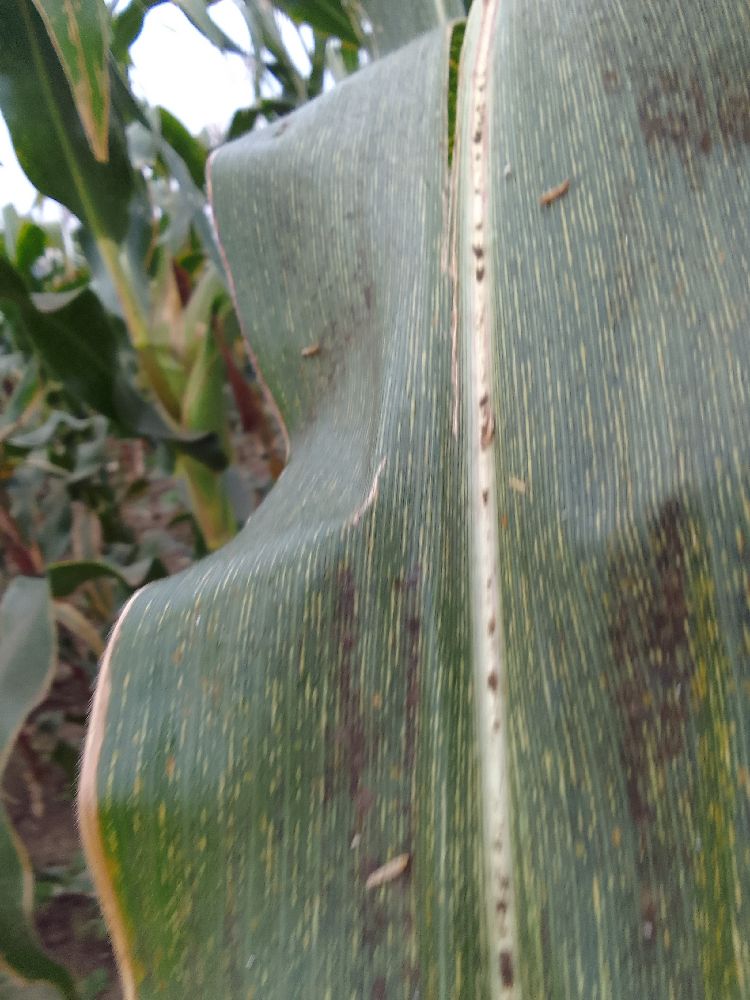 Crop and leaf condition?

maize, maize streak virus
